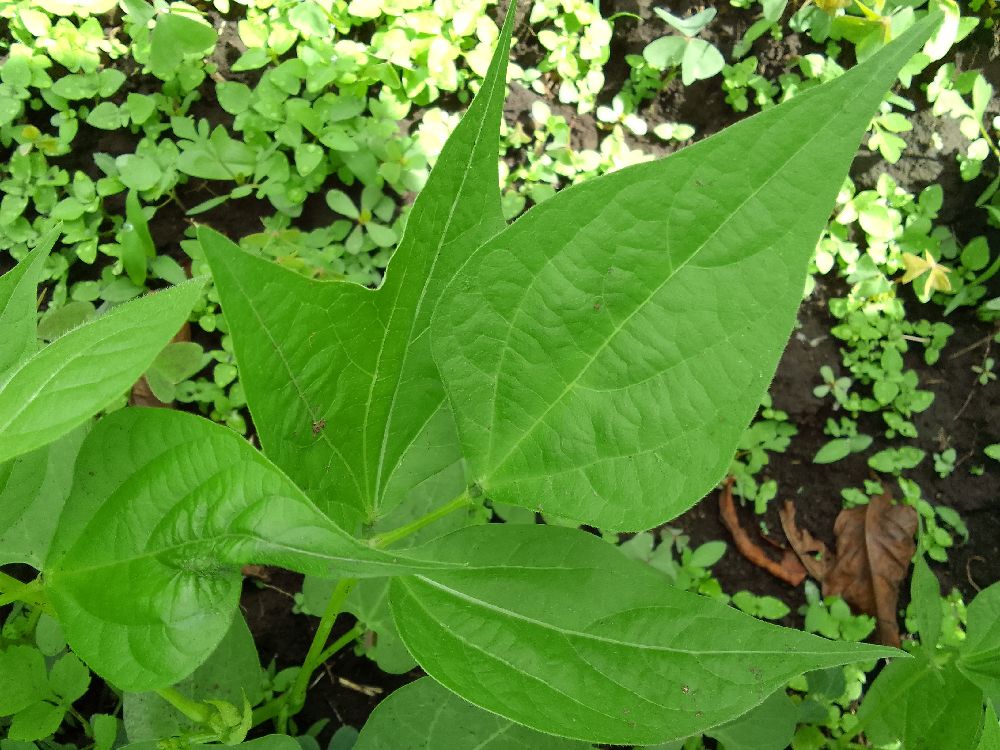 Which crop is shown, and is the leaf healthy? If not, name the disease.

common bean, healthy
